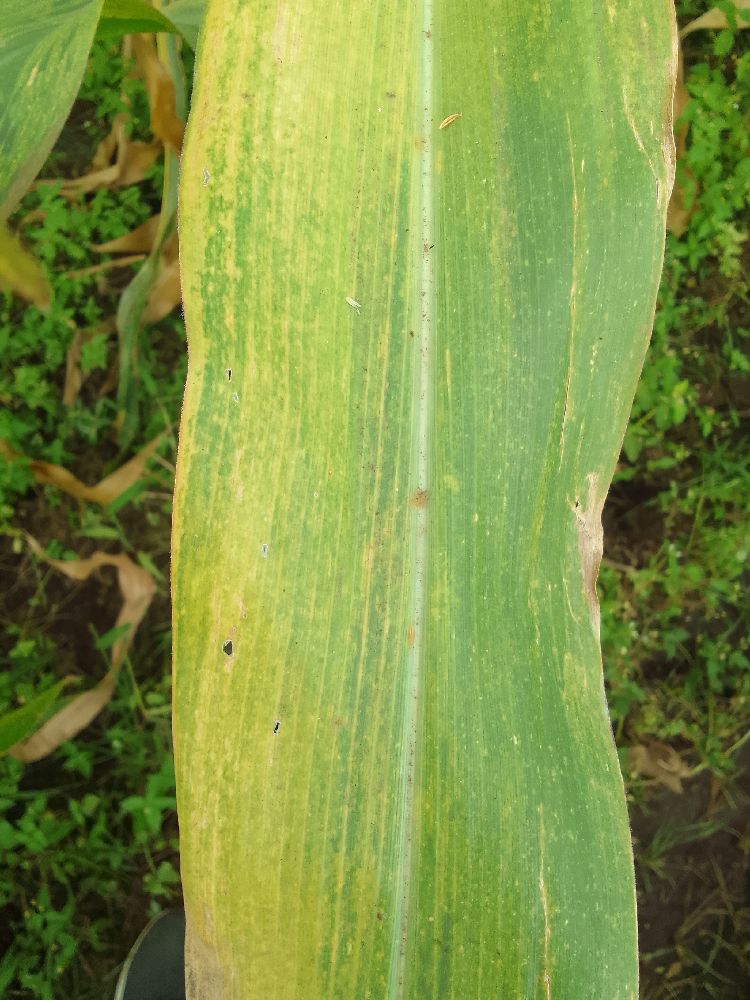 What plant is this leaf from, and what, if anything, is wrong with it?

maize, maize lethal necrosis
